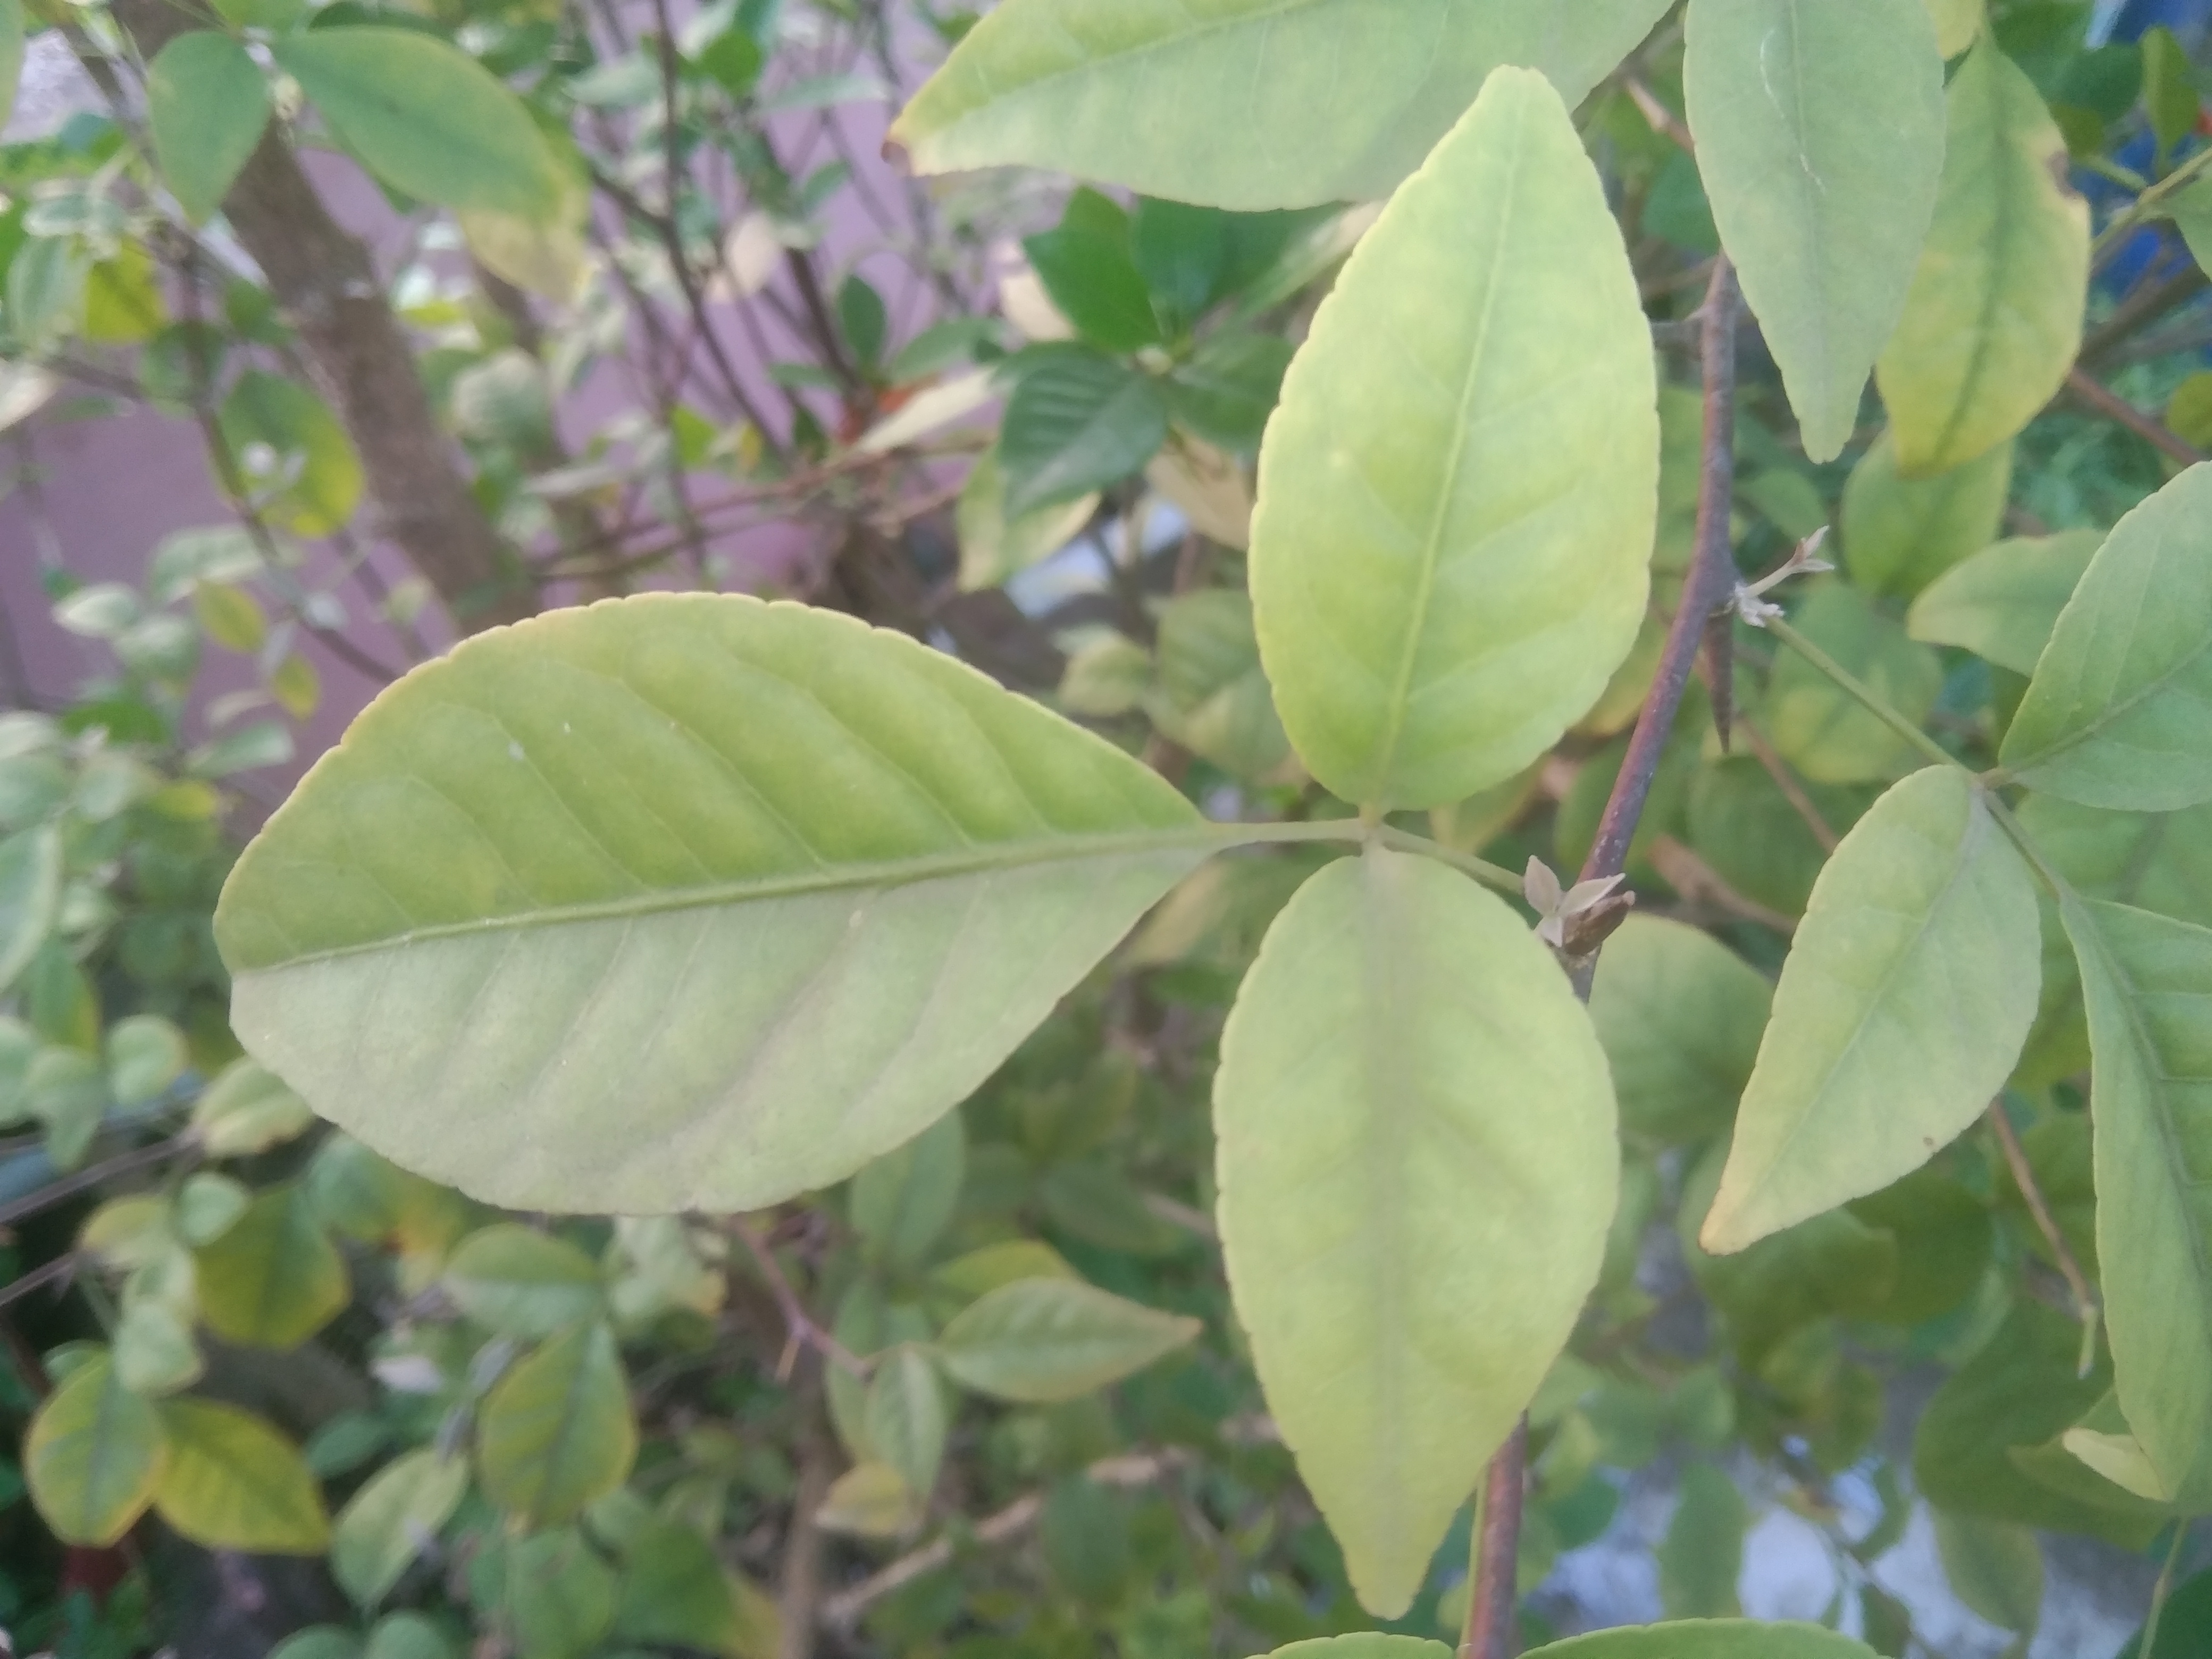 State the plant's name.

wood apple
